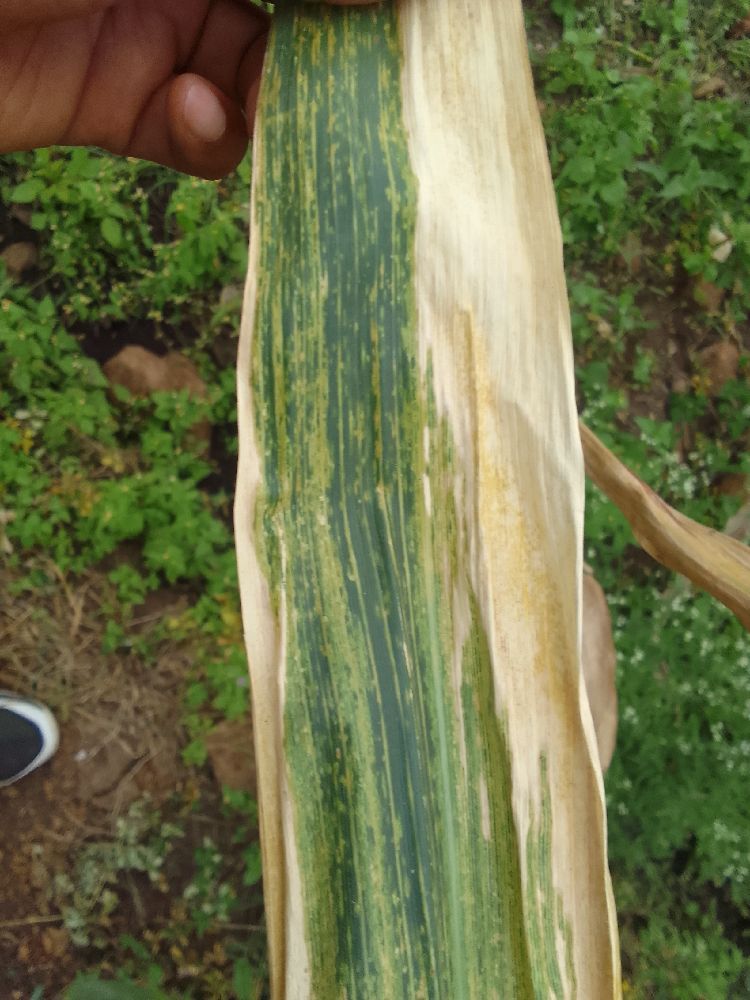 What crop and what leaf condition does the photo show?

maize, maize lethal necrosis
